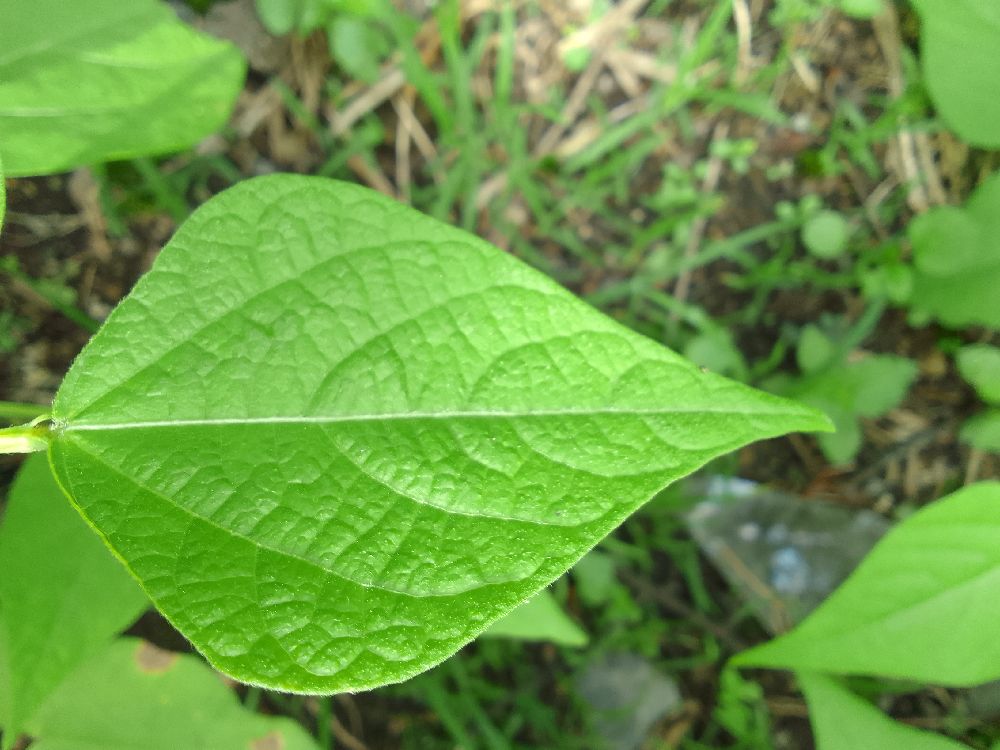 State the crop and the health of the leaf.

common bean, healthy
